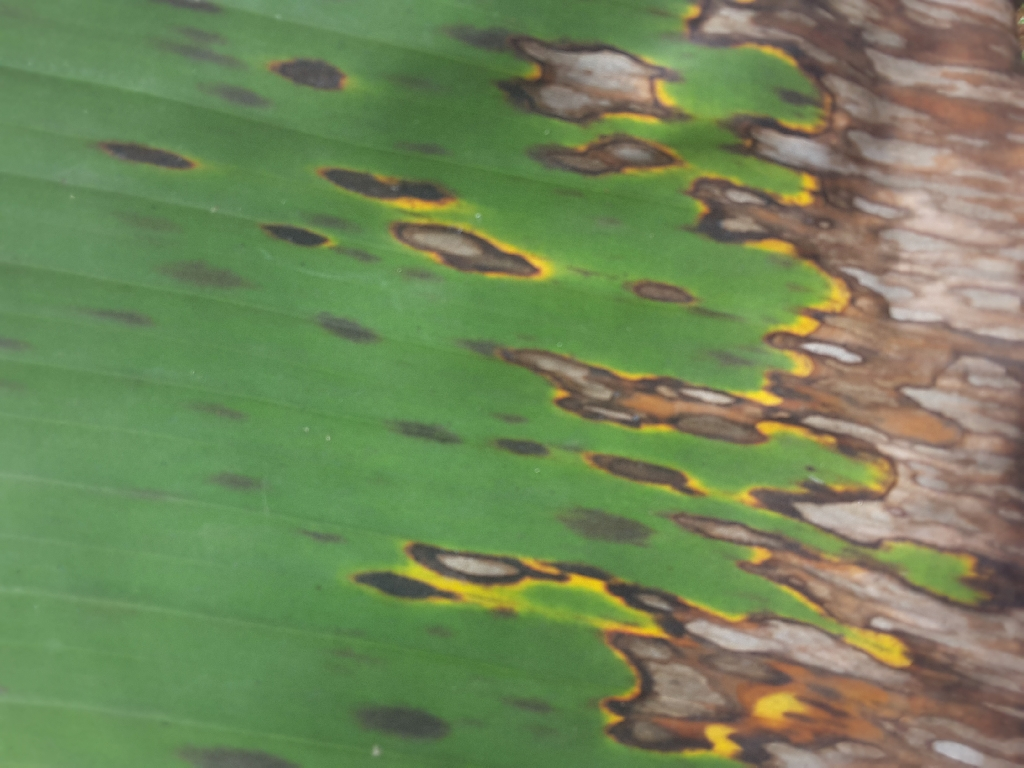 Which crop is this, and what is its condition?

banana, black sigatoka
